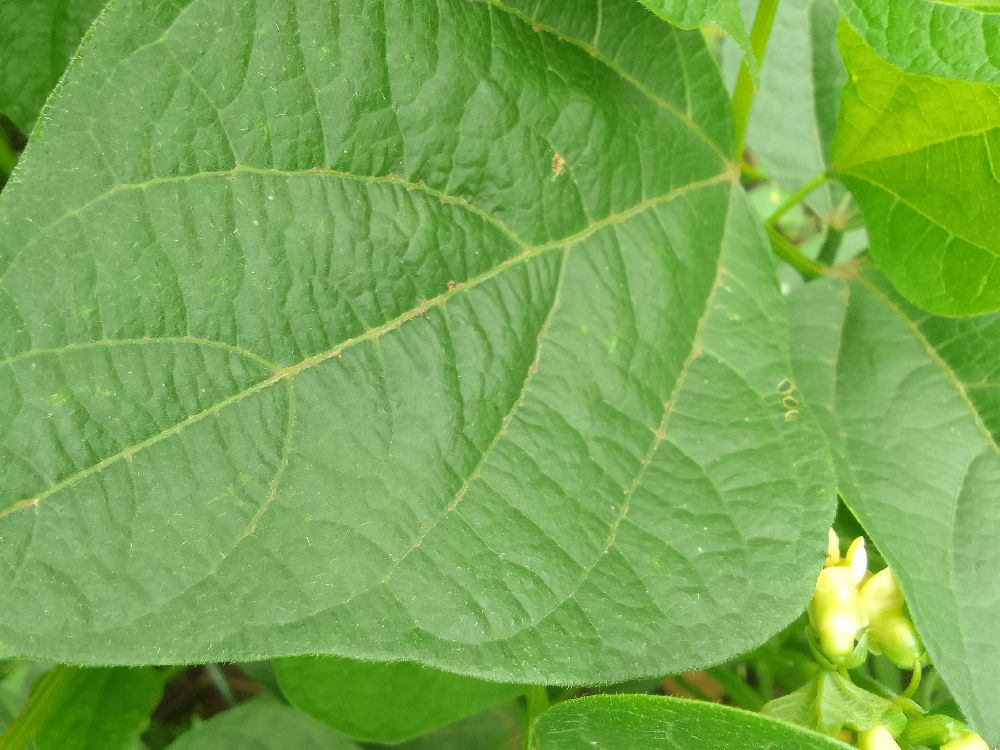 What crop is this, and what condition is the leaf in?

common bean, healthy
